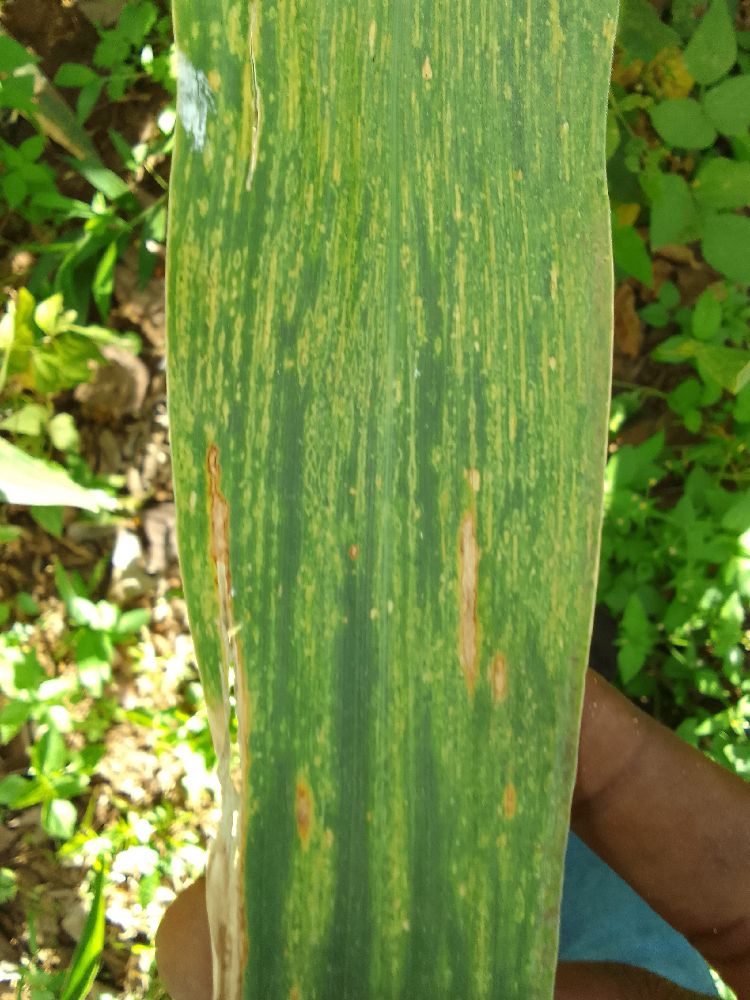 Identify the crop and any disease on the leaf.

maize, maize lethal necrosis
